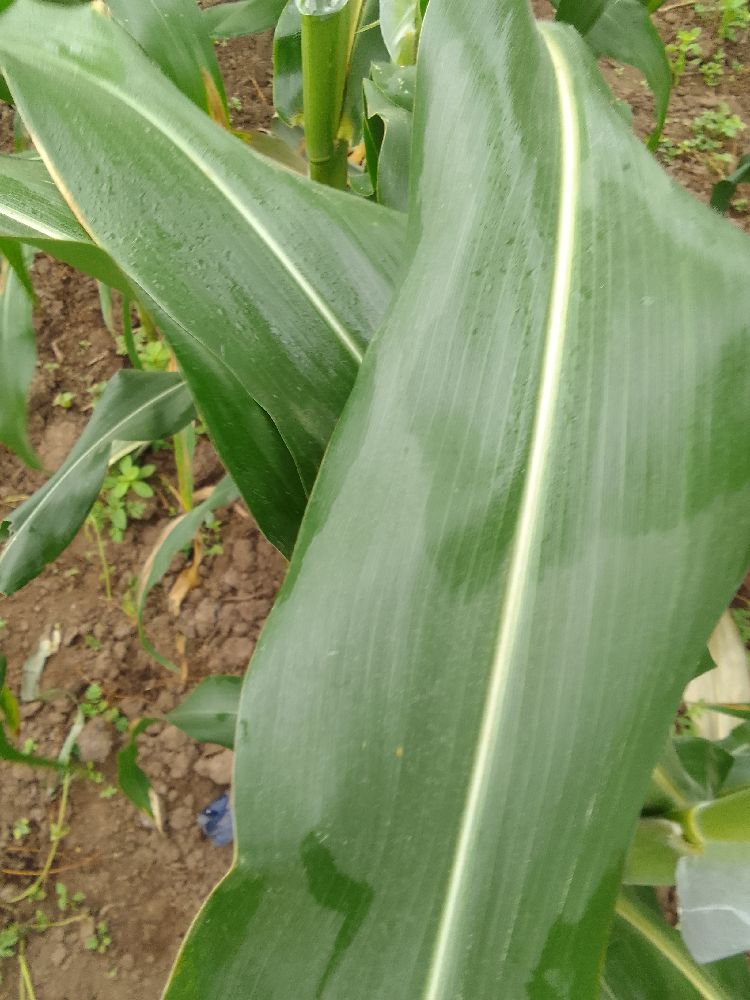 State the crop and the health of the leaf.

maize, healthy
